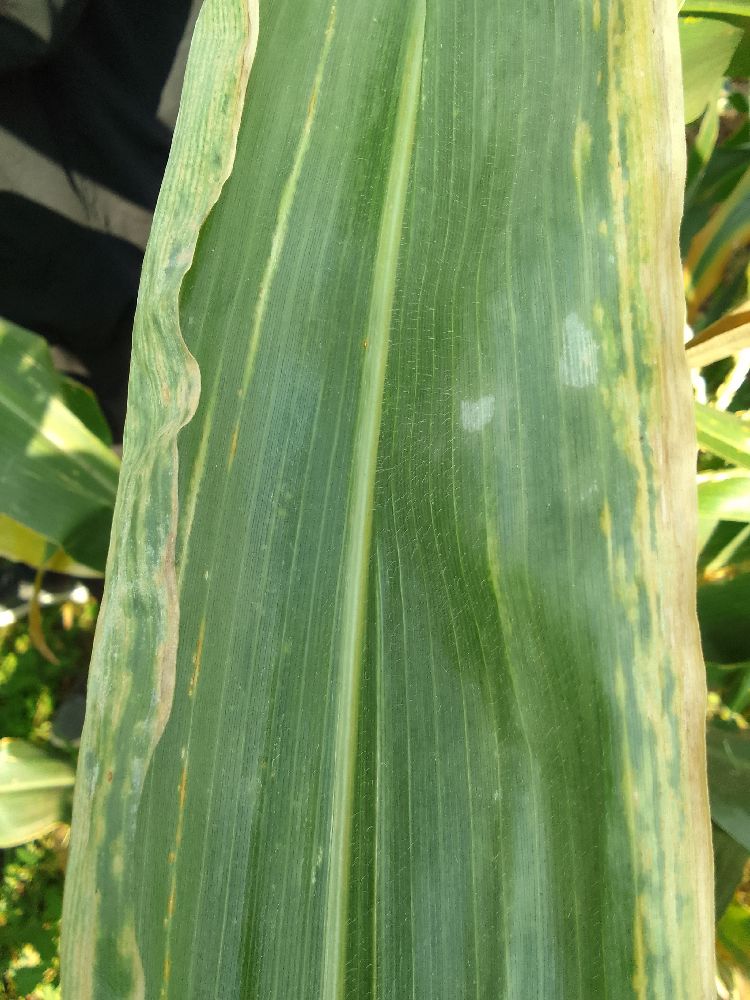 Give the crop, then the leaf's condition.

maize, maize lethal necrosis
